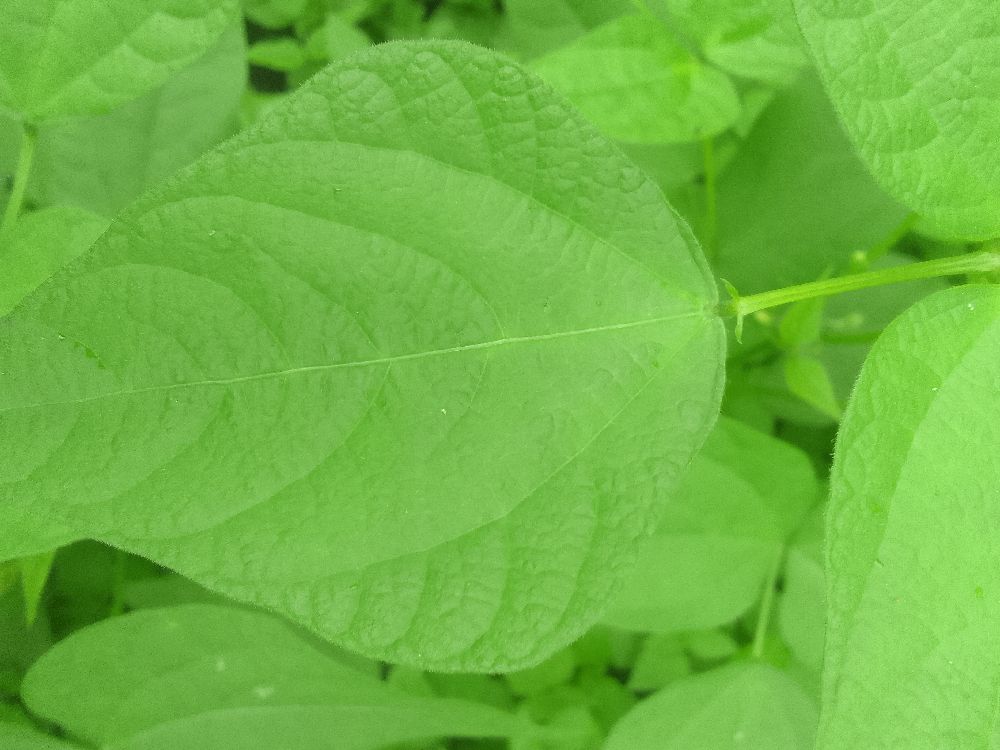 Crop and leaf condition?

common bean, healthy
